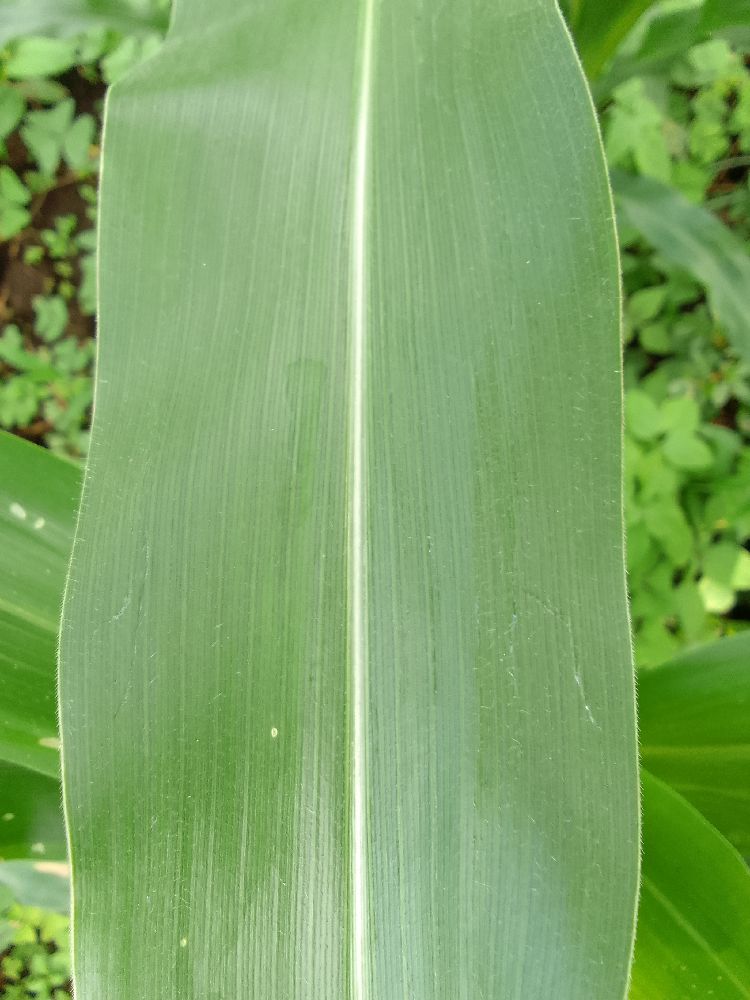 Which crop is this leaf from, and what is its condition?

maize, healthy
